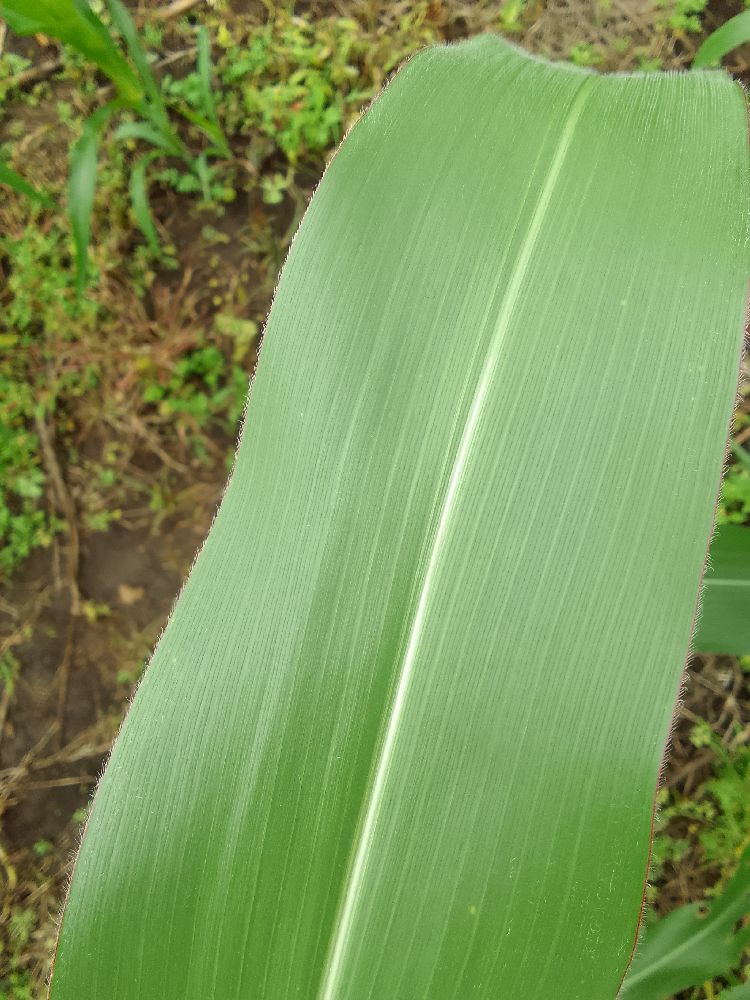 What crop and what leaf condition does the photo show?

maize, healthy
